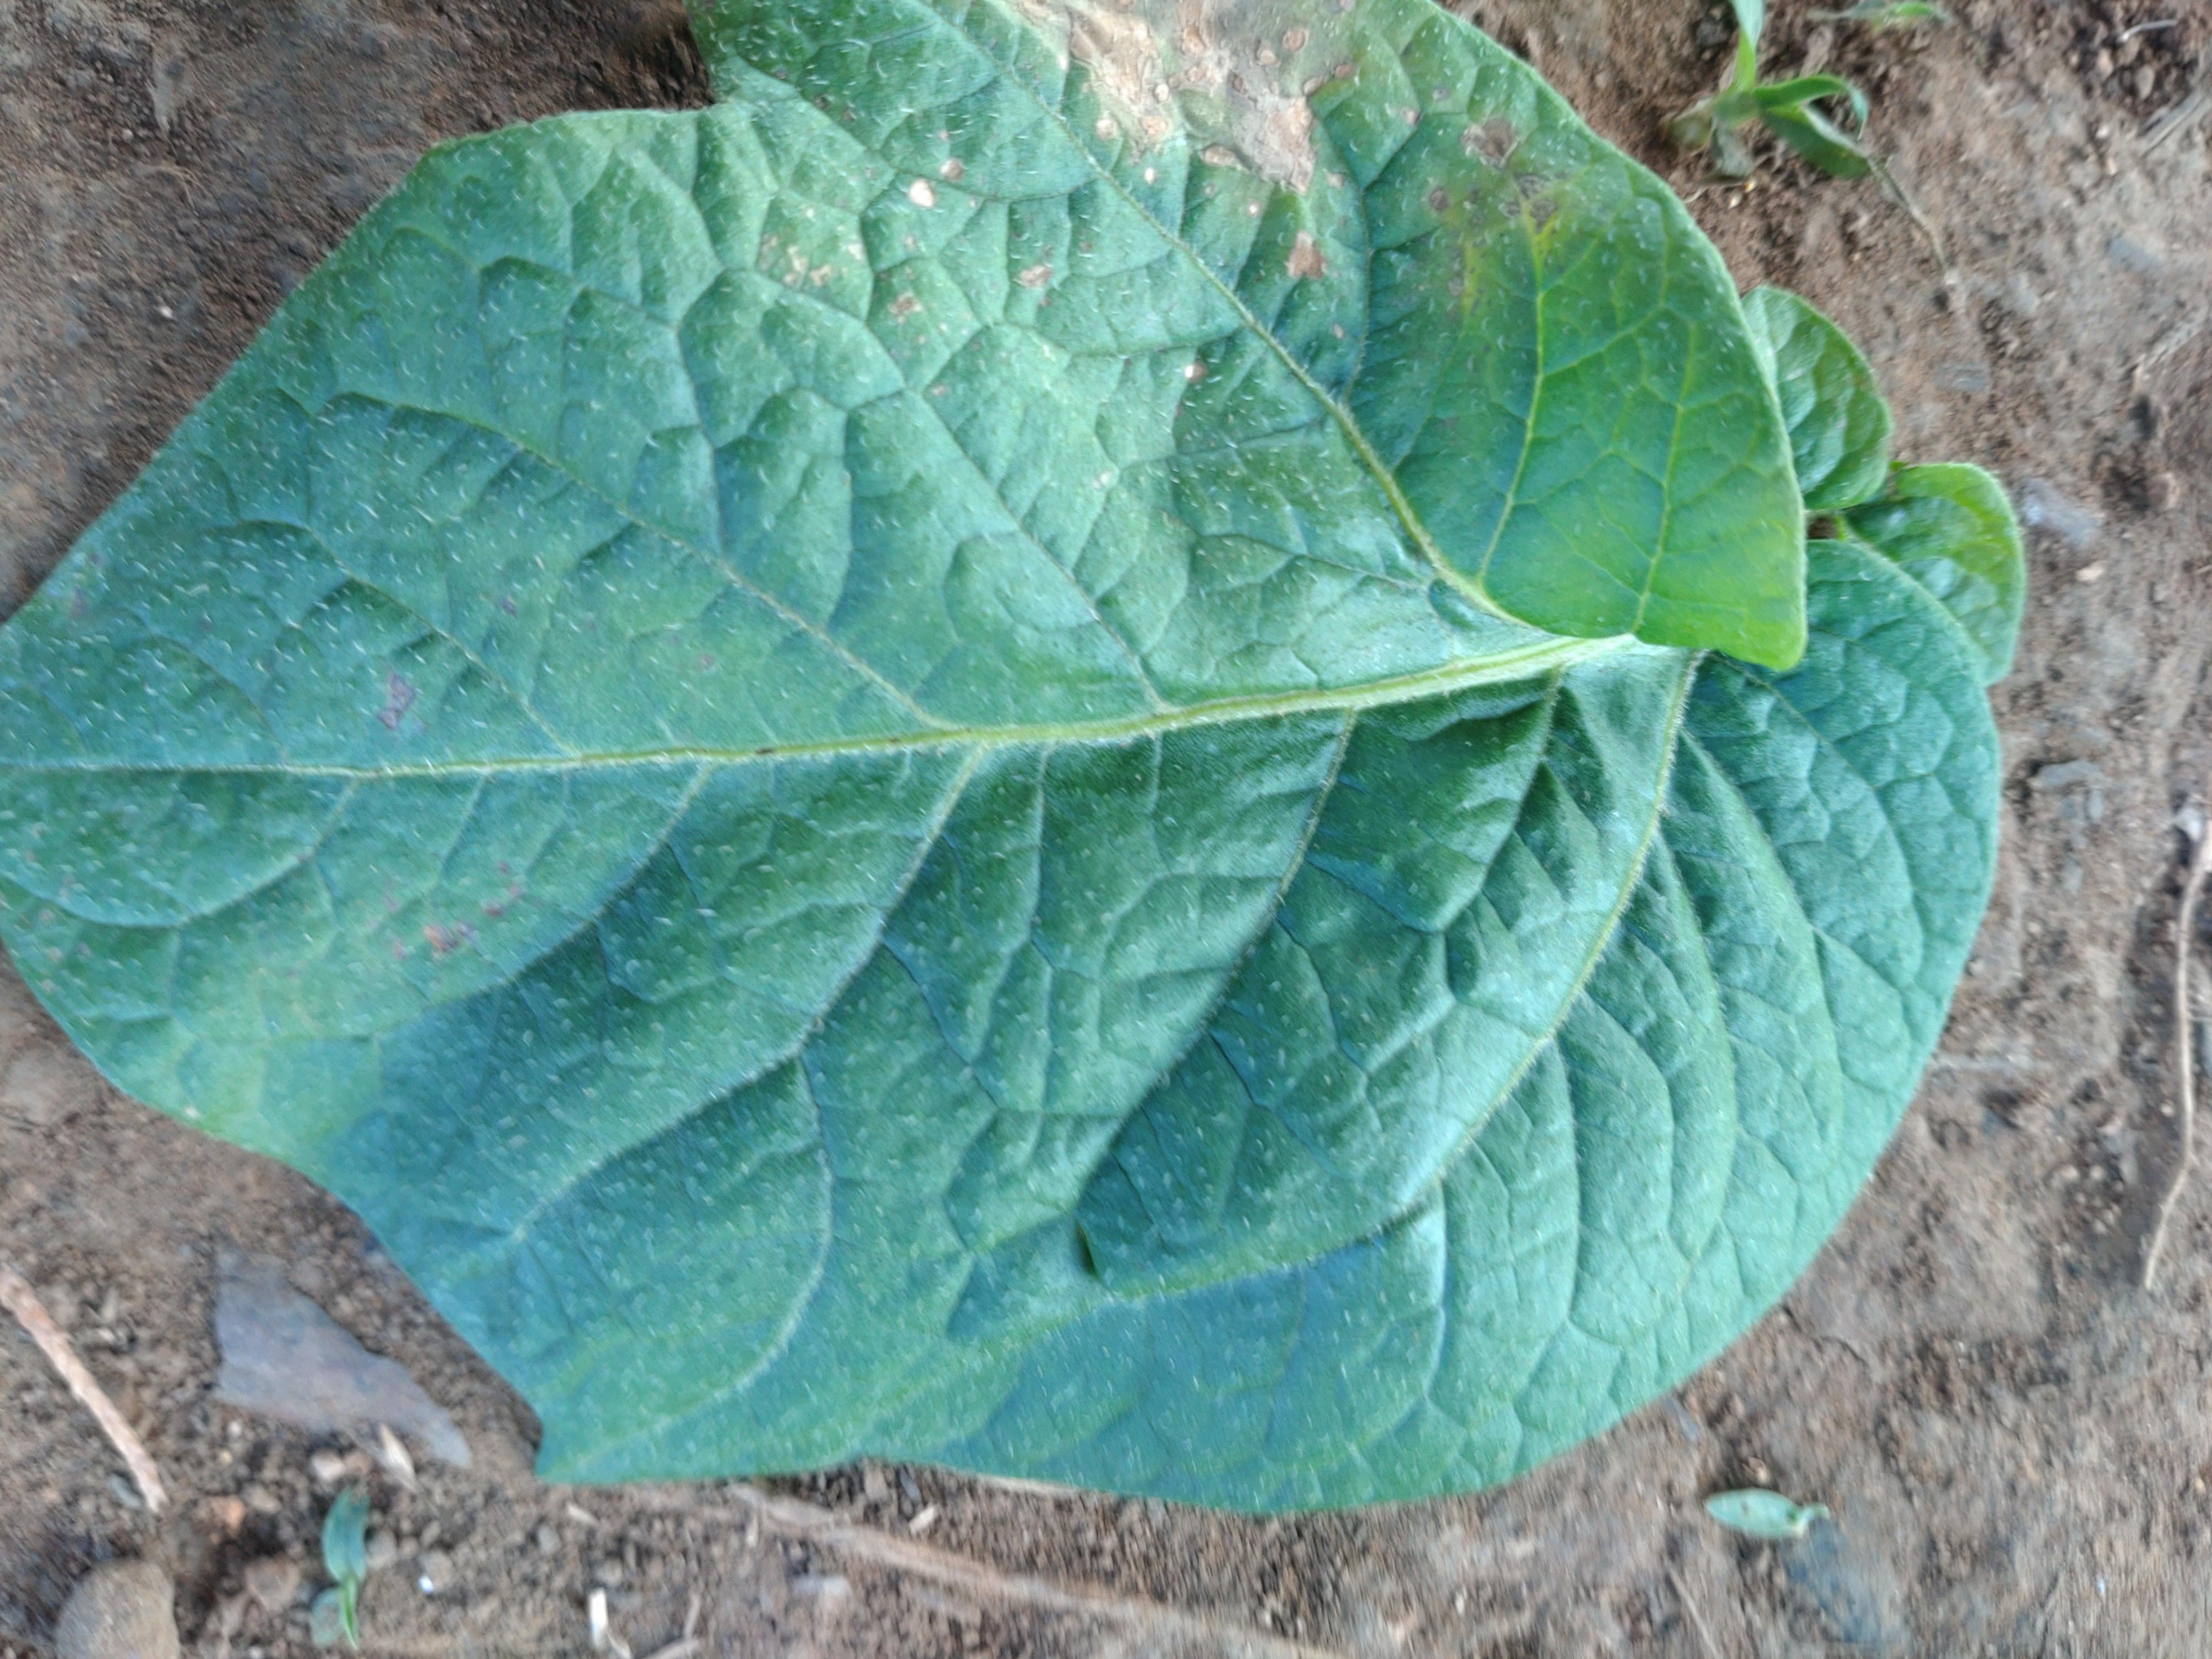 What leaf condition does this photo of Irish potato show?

early blight
